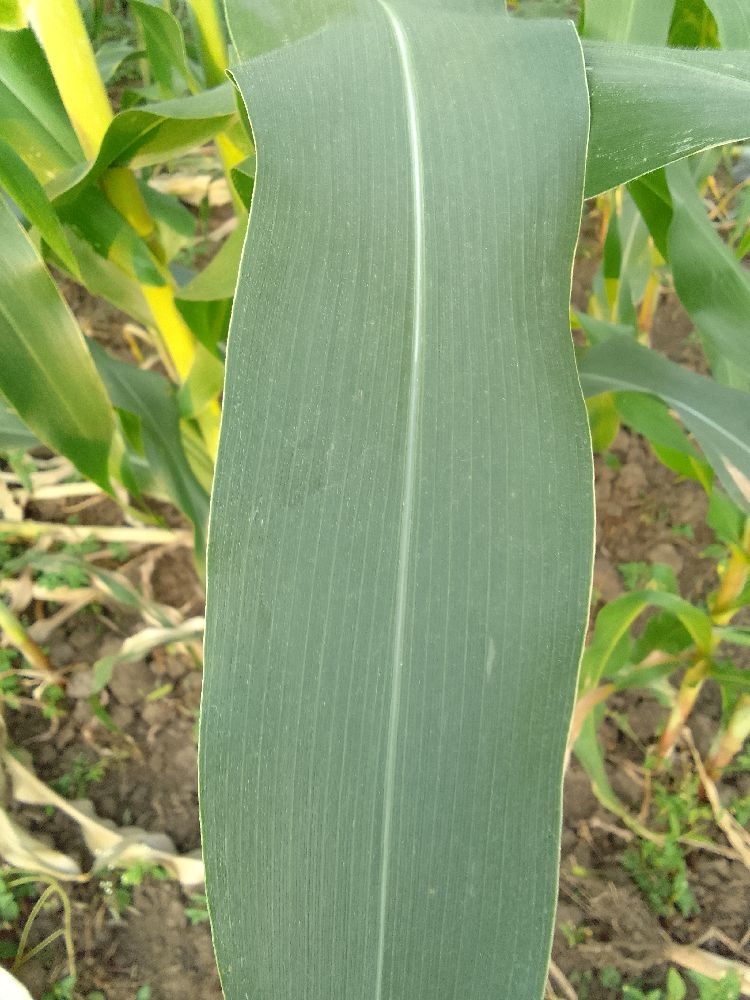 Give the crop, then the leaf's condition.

maize, healthy
